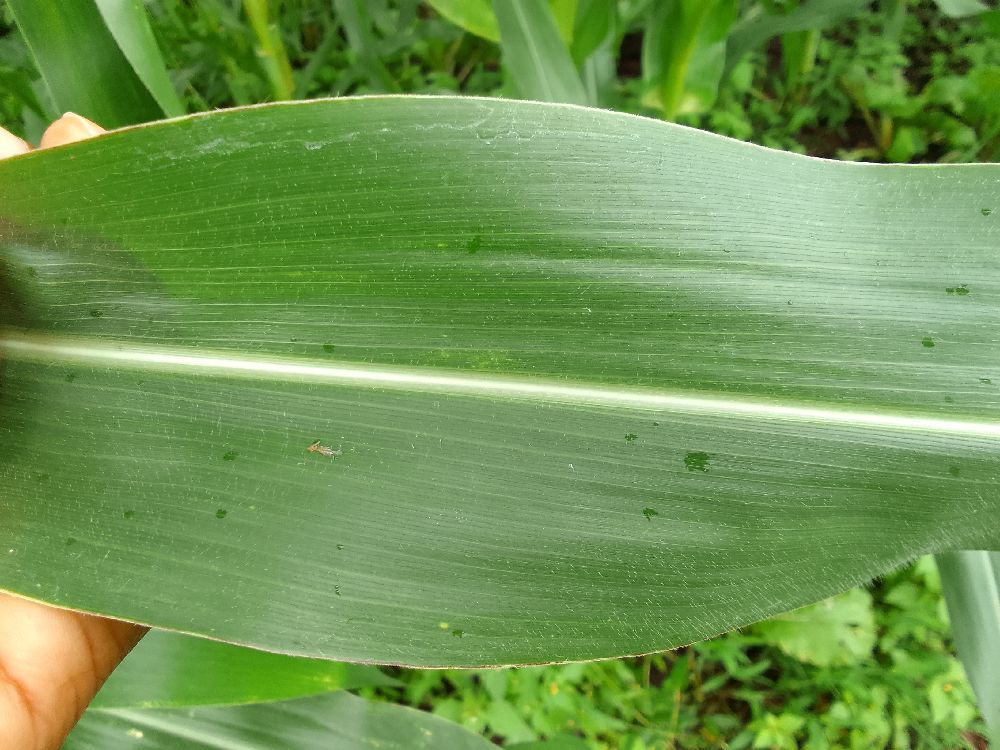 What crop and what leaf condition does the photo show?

maize, healthy
